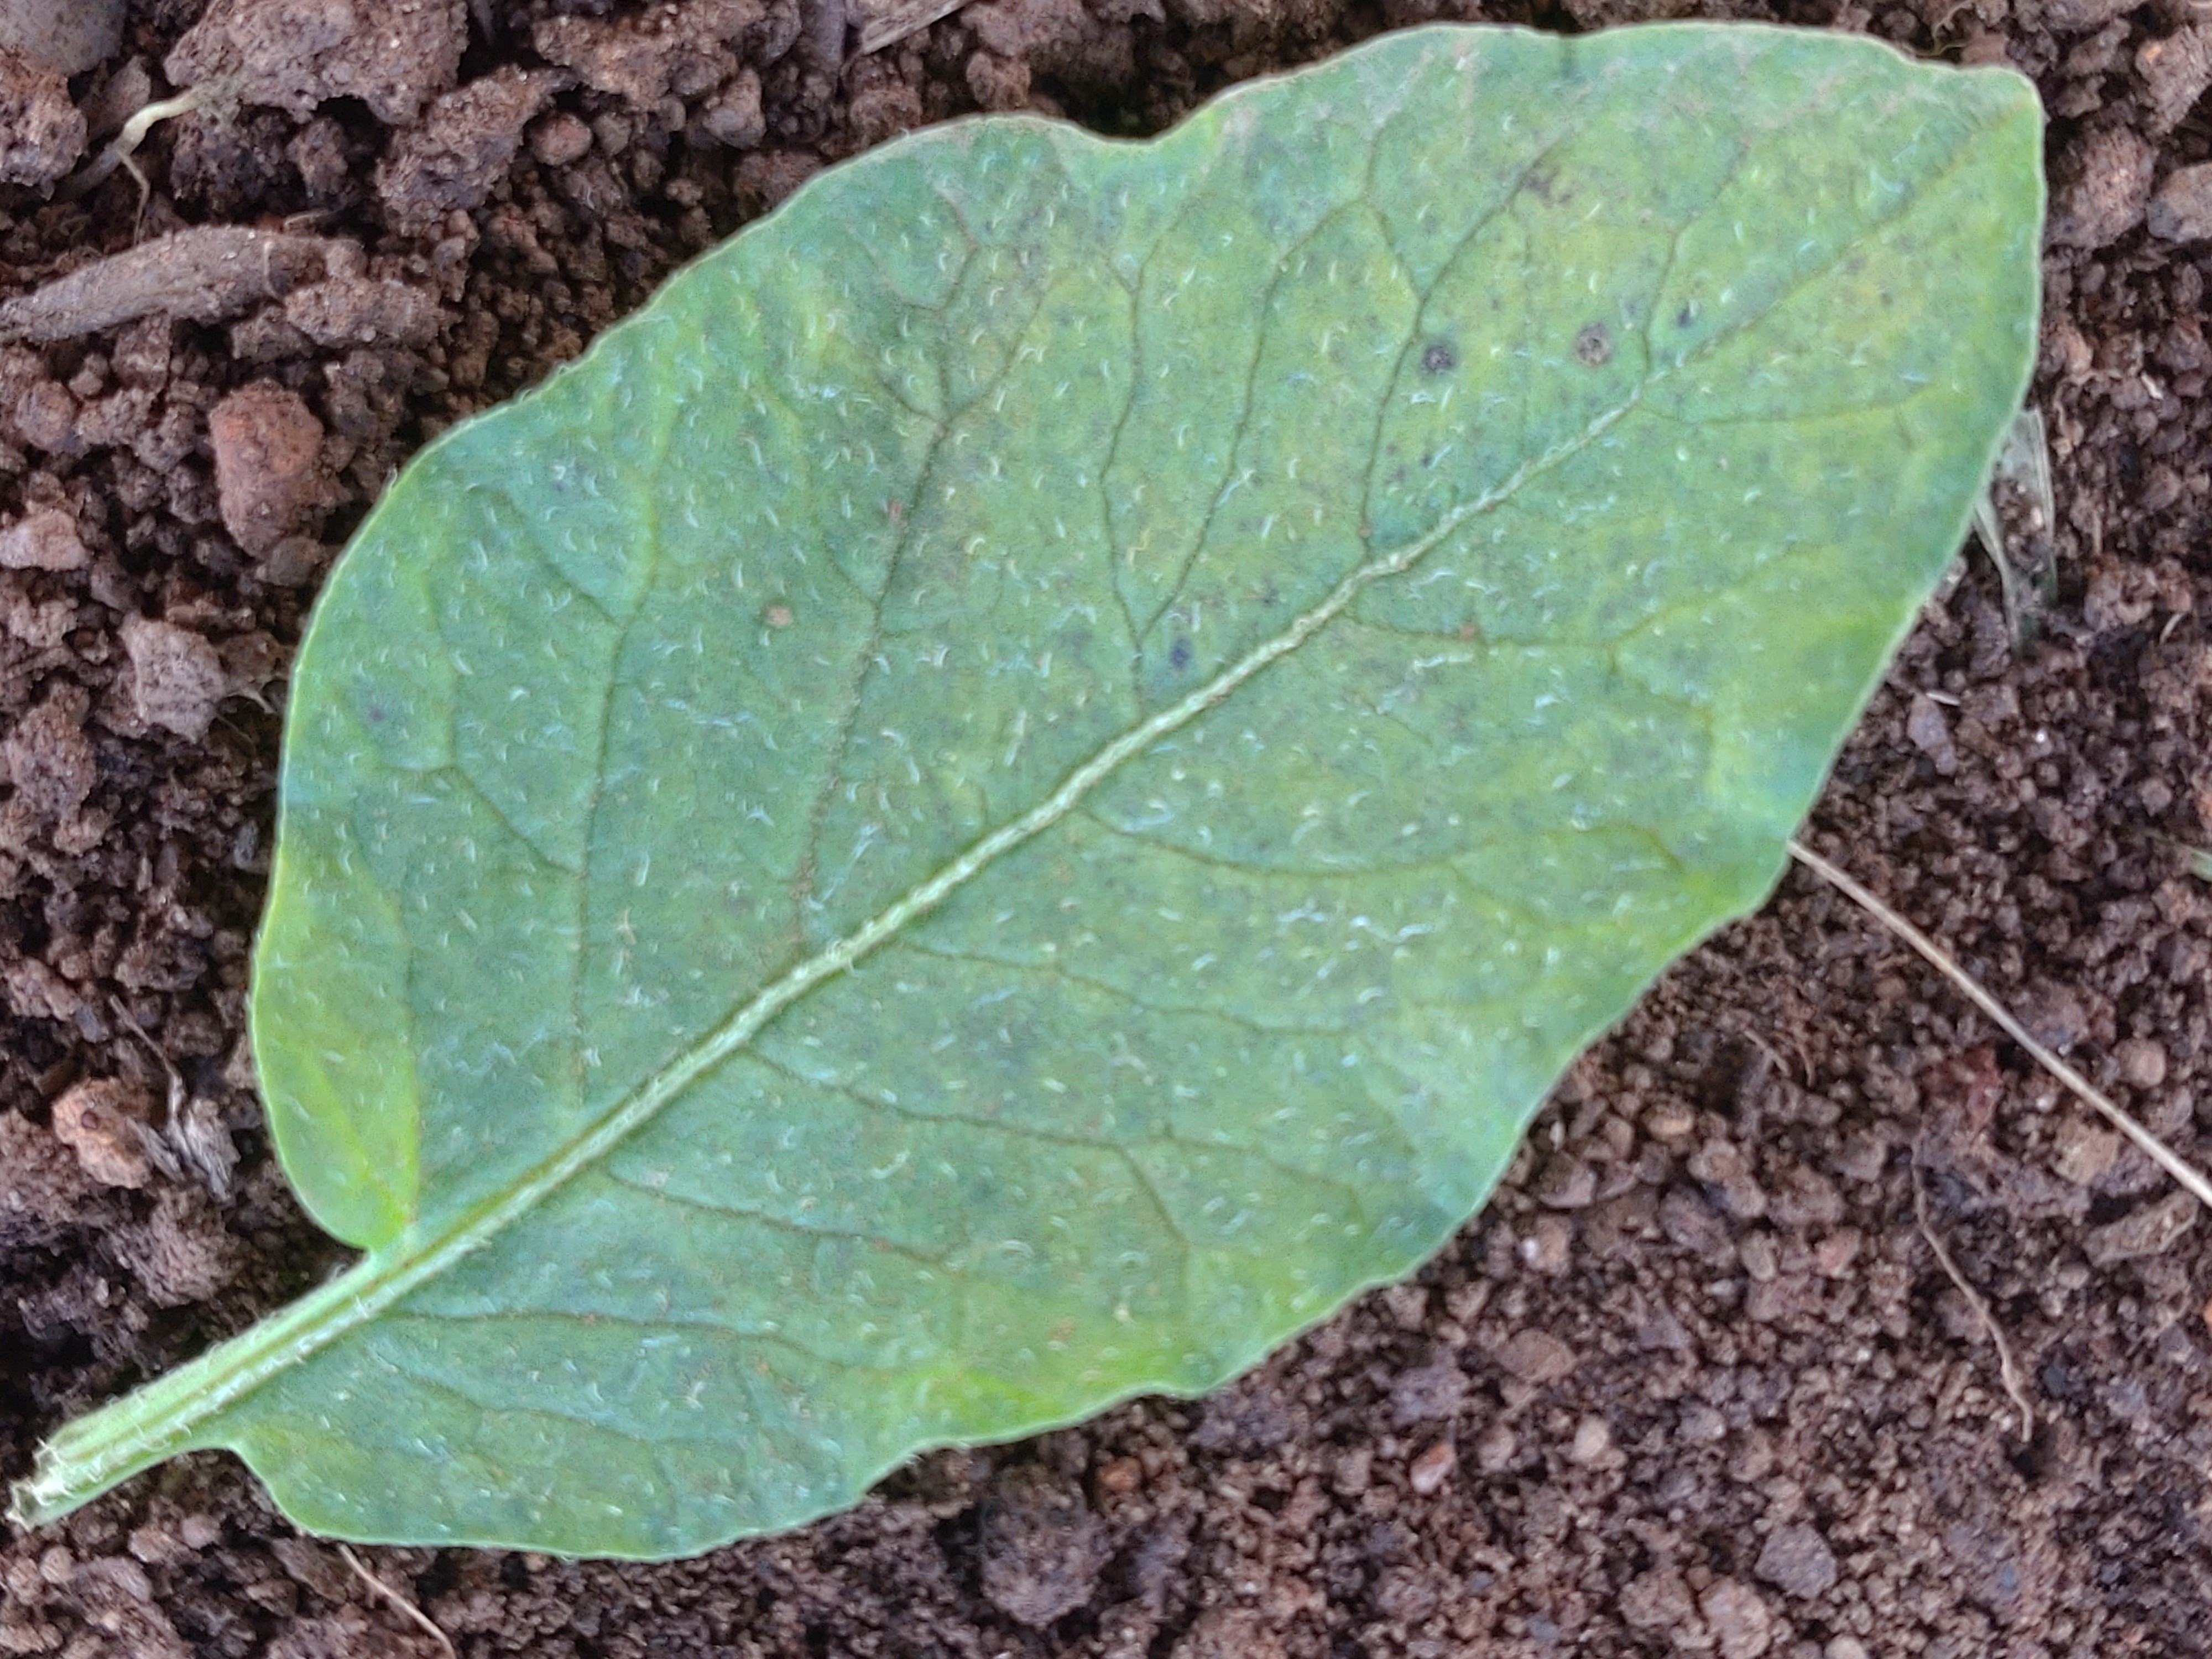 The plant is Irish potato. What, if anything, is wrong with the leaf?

late blight
